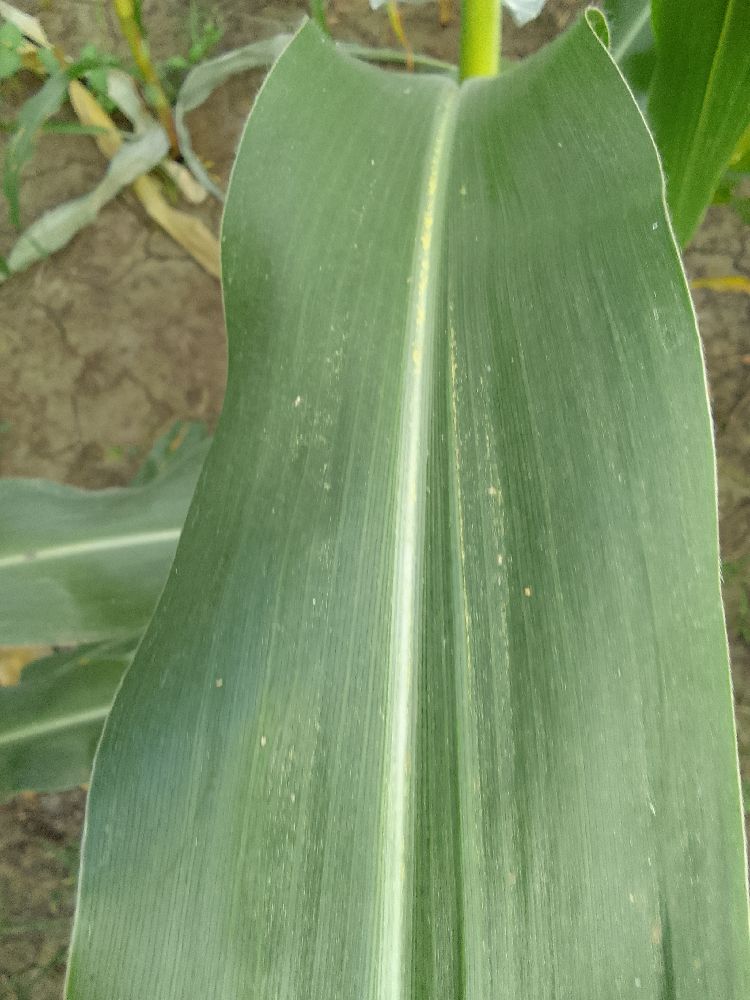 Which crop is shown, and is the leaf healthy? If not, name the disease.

maize, healthy
